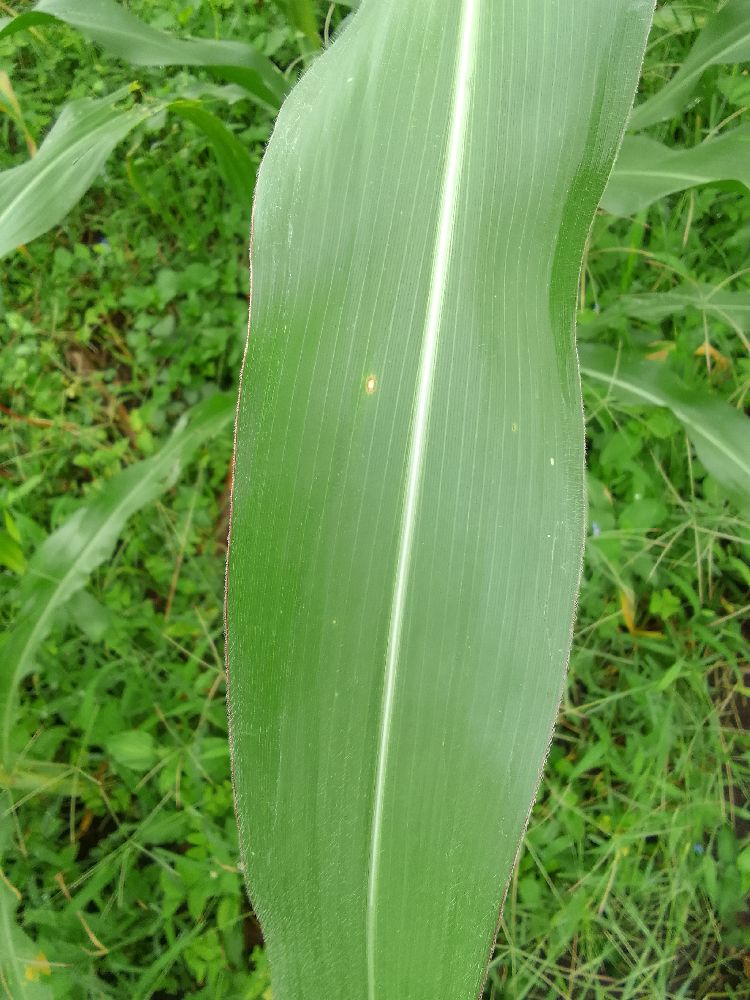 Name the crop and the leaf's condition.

maize, healthy
